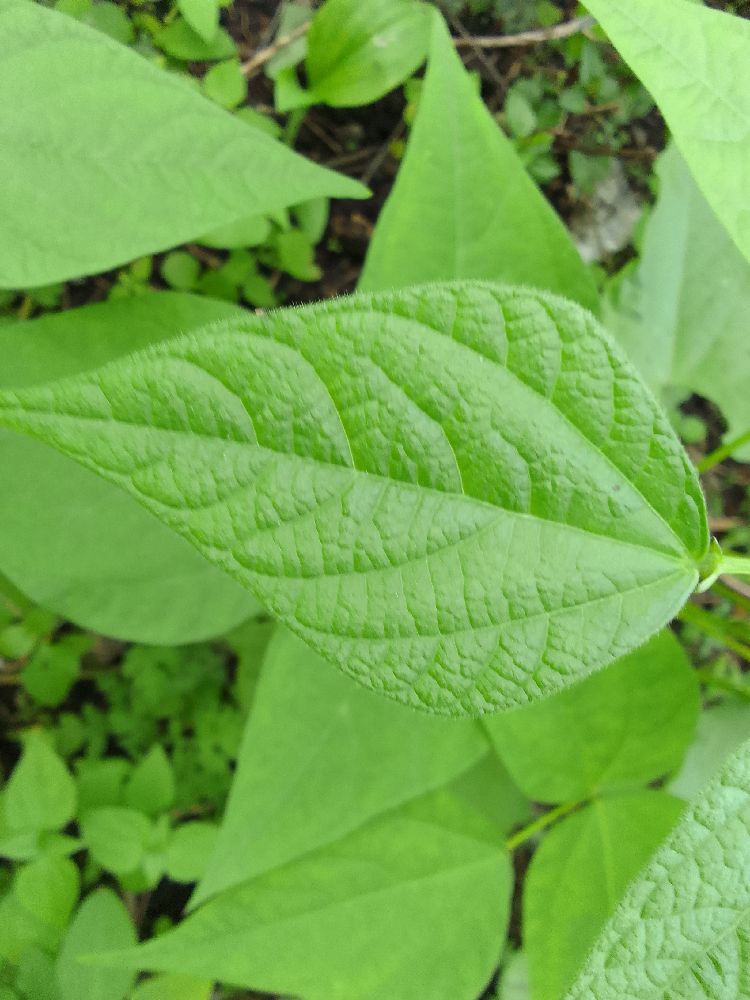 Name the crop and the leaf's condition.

common bean, healthy
